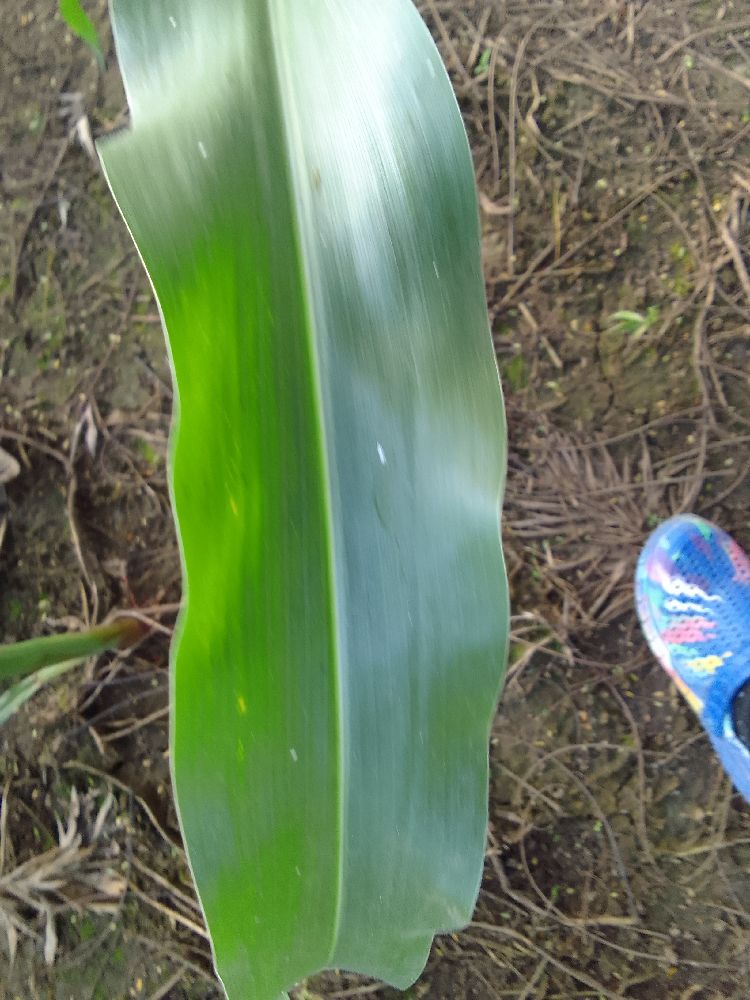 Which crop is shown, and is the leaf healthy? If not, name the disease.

maize, healthy
